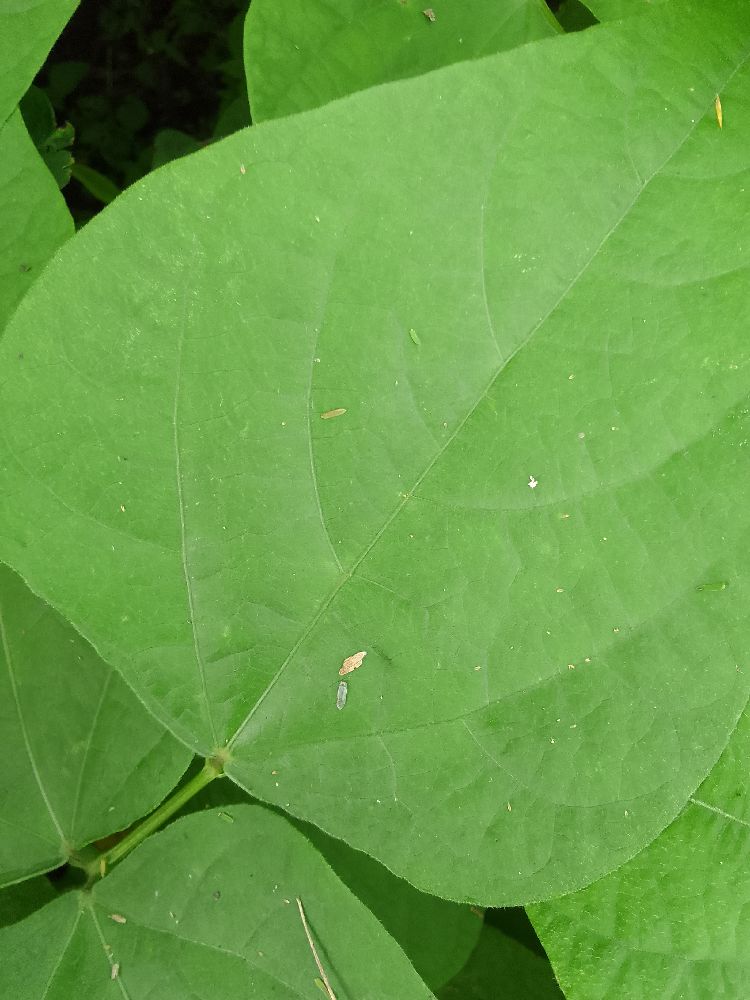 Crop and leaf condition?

common bean, healthy
